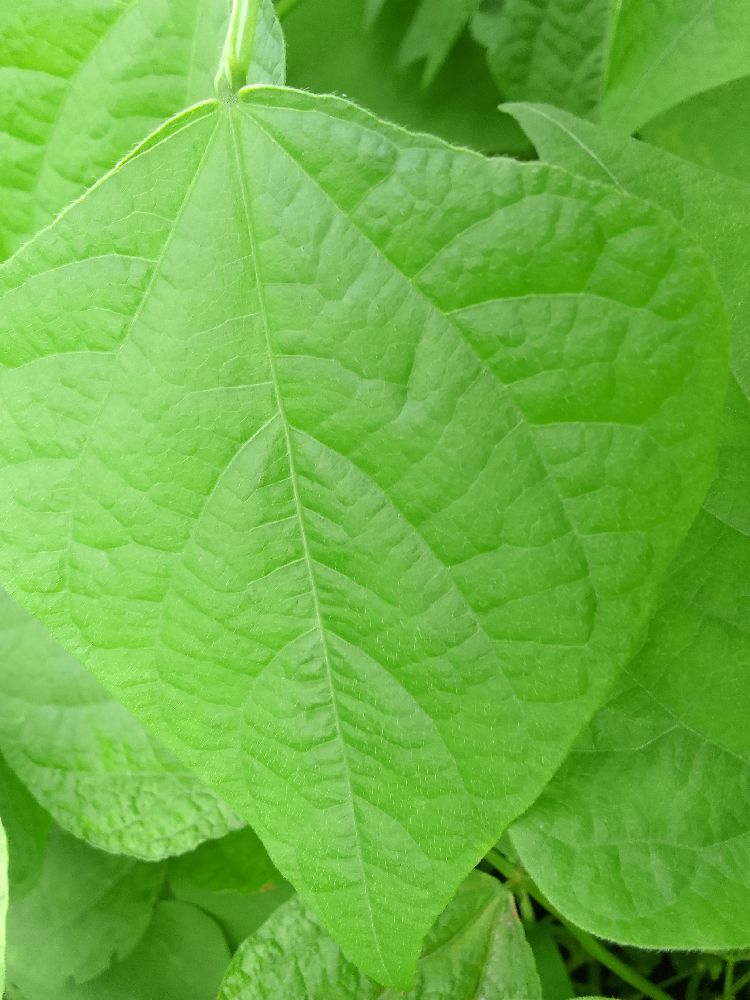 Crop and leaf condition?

common bean, healthy
